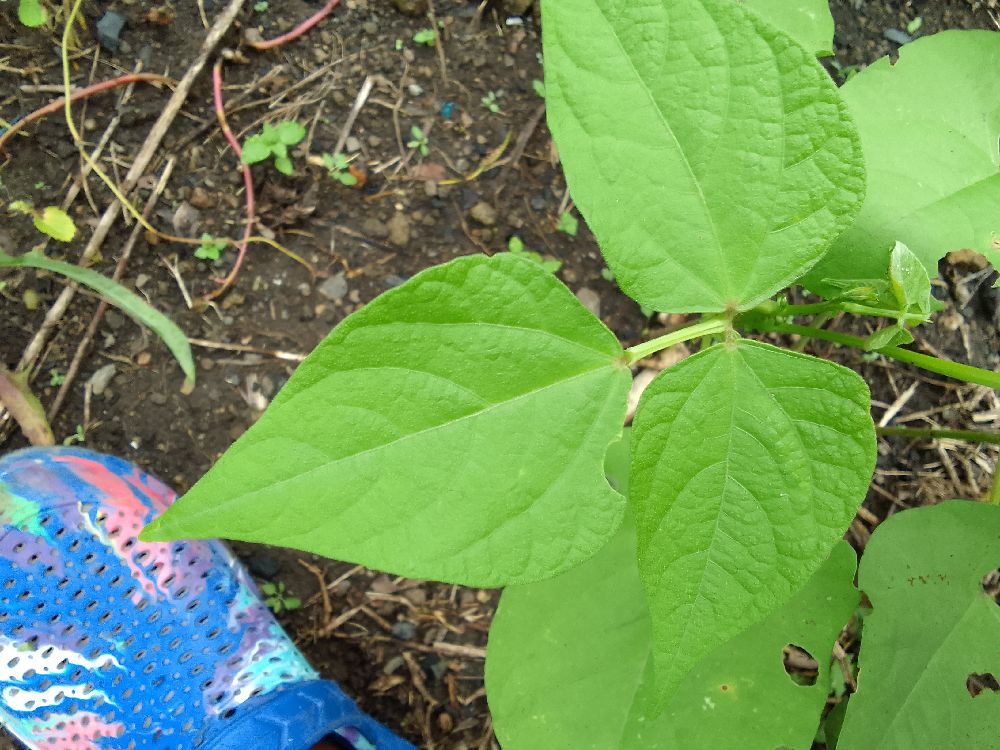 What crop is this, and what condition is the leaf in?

common bean, healthy
